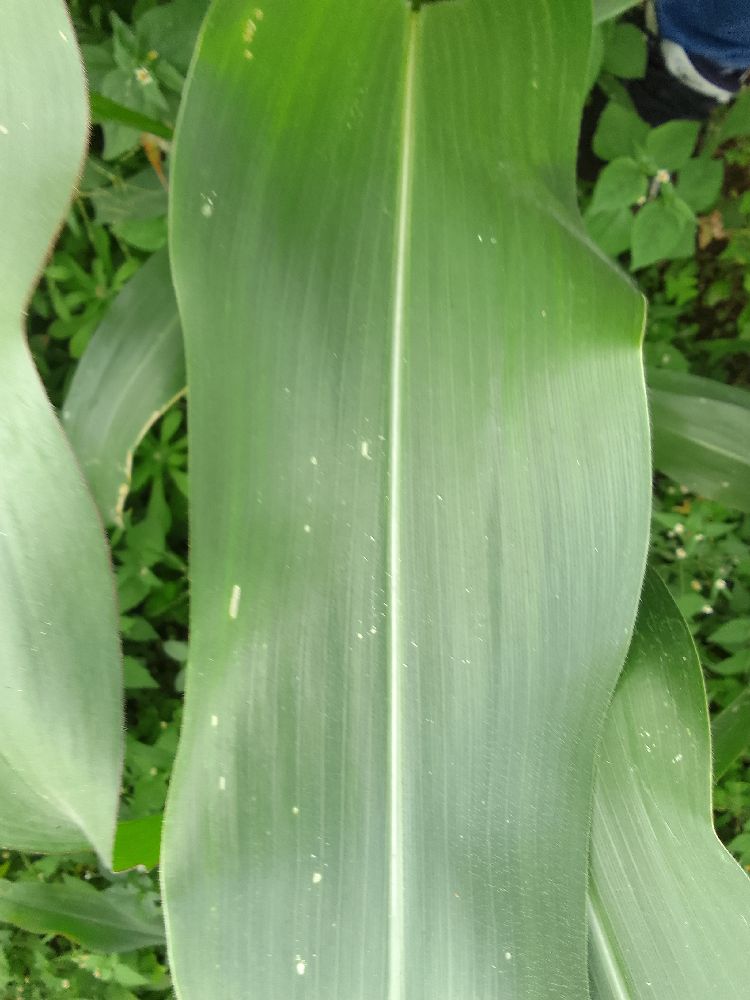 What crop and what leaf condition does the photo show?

maize, healthy
